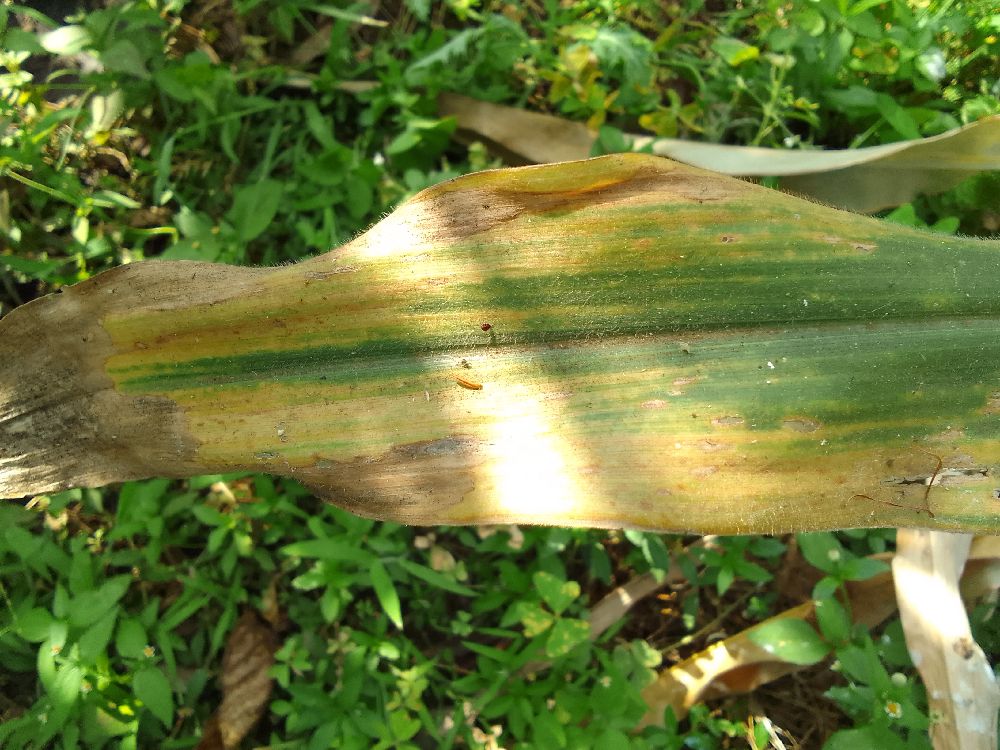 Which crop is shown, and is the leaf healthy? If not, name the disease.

maize, maize lethal necrosis
